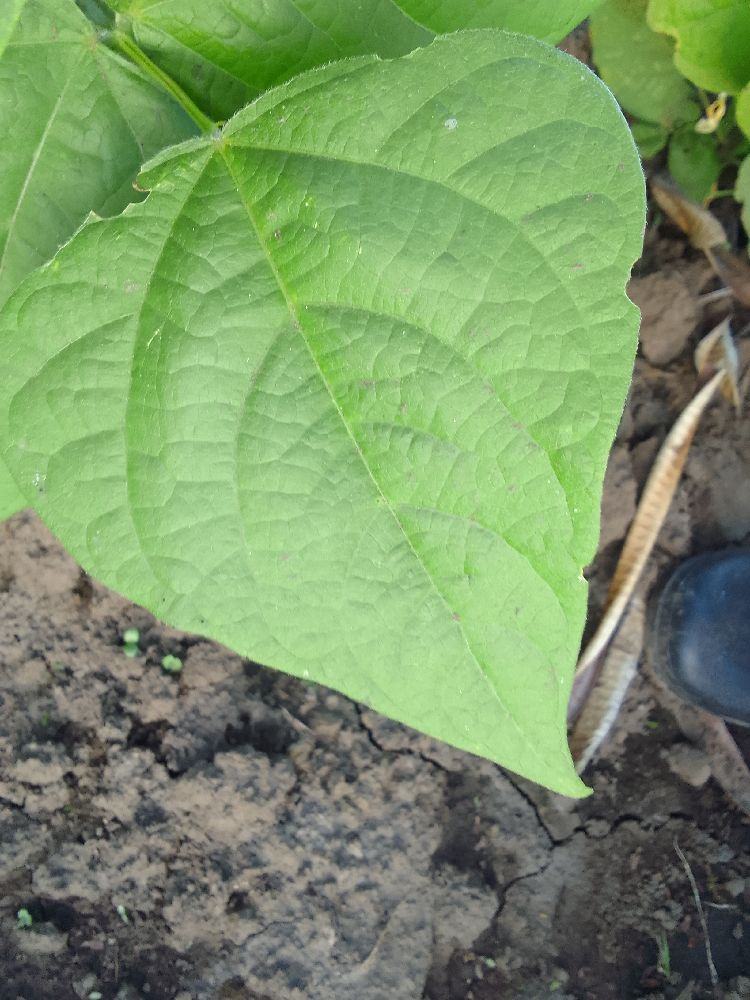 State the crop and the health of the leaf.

common bean, healthy
